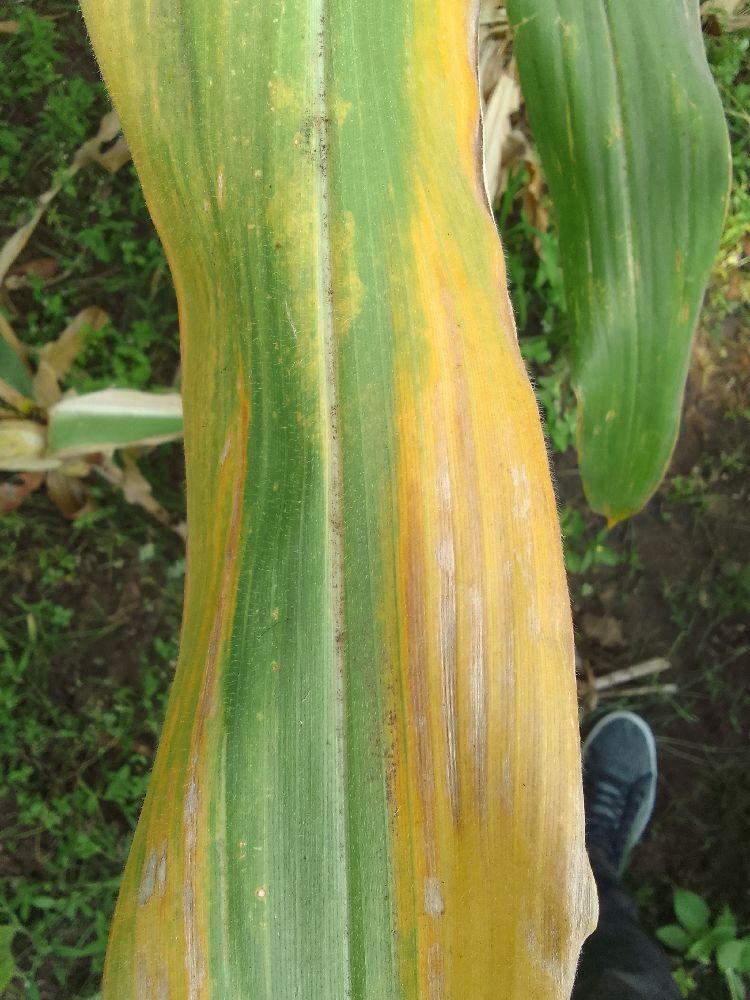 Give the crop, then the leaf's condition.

maize, maize lethal necrosis
